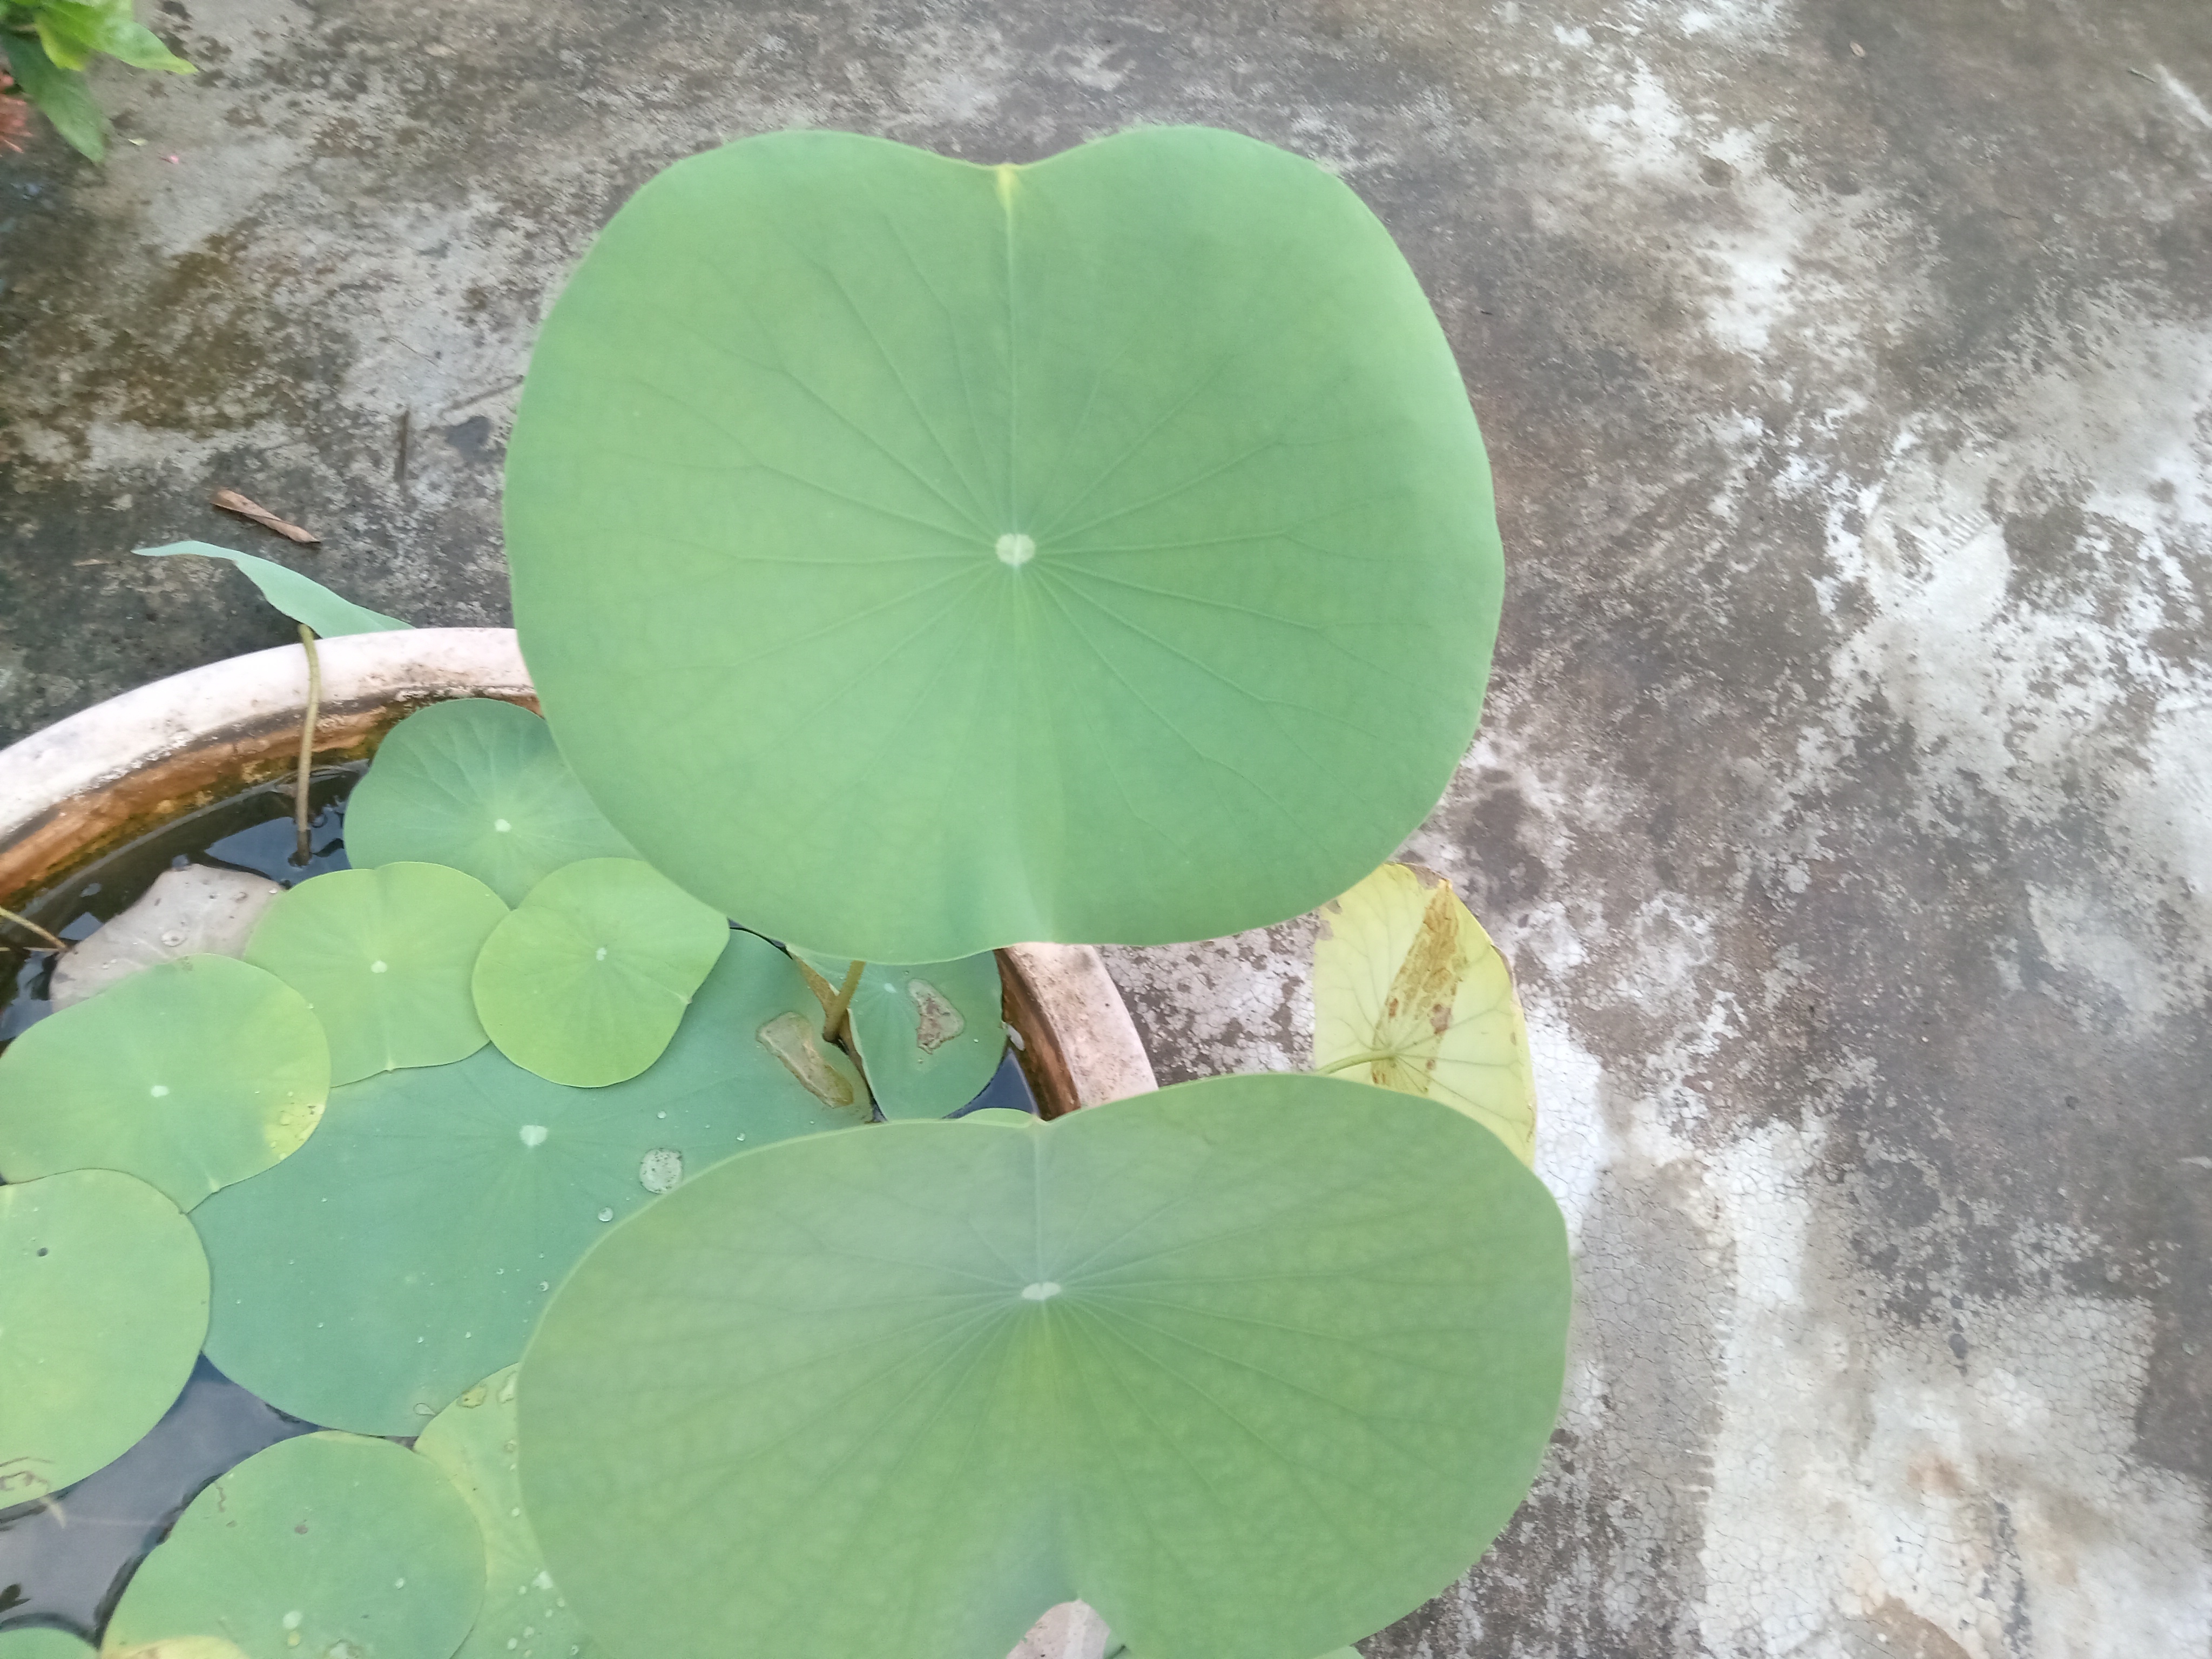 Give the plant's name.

lotus
